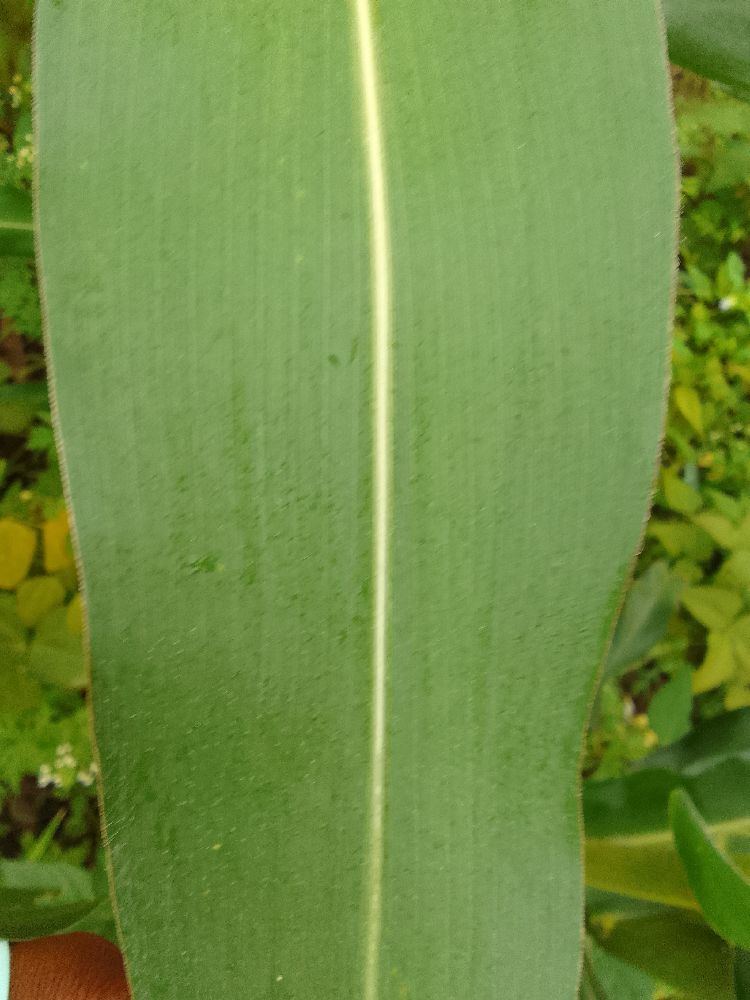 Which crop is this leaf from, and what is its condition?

maize, healthy
